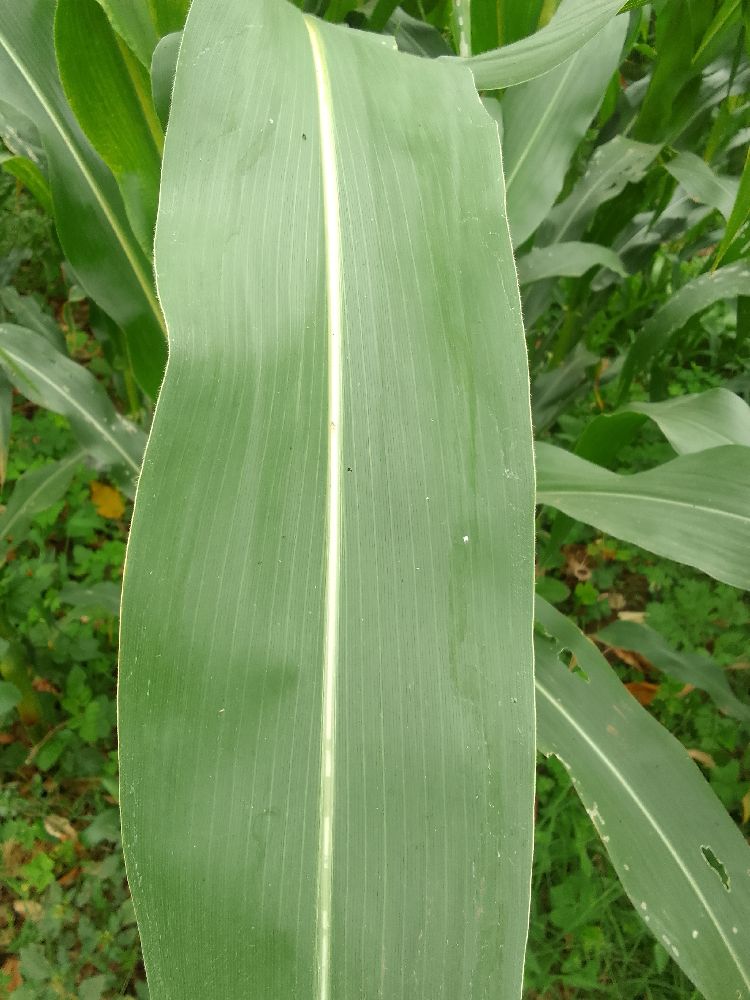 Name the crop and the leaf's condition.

maize, healthy
